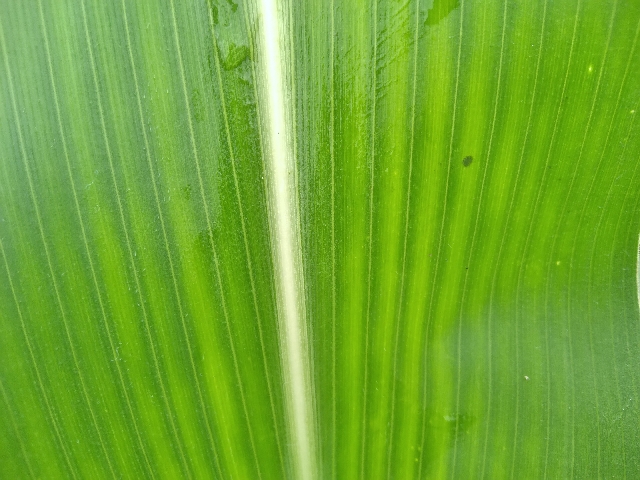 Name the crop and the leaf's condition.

maize, healthy
